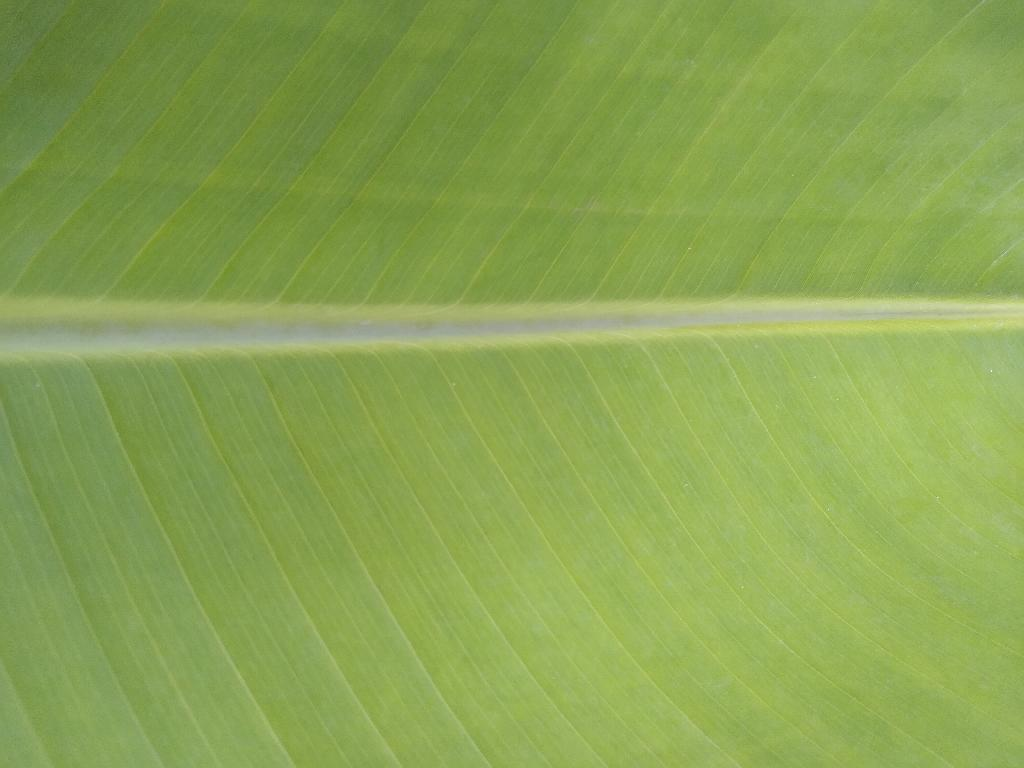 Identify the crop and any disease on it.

banana, healthy
